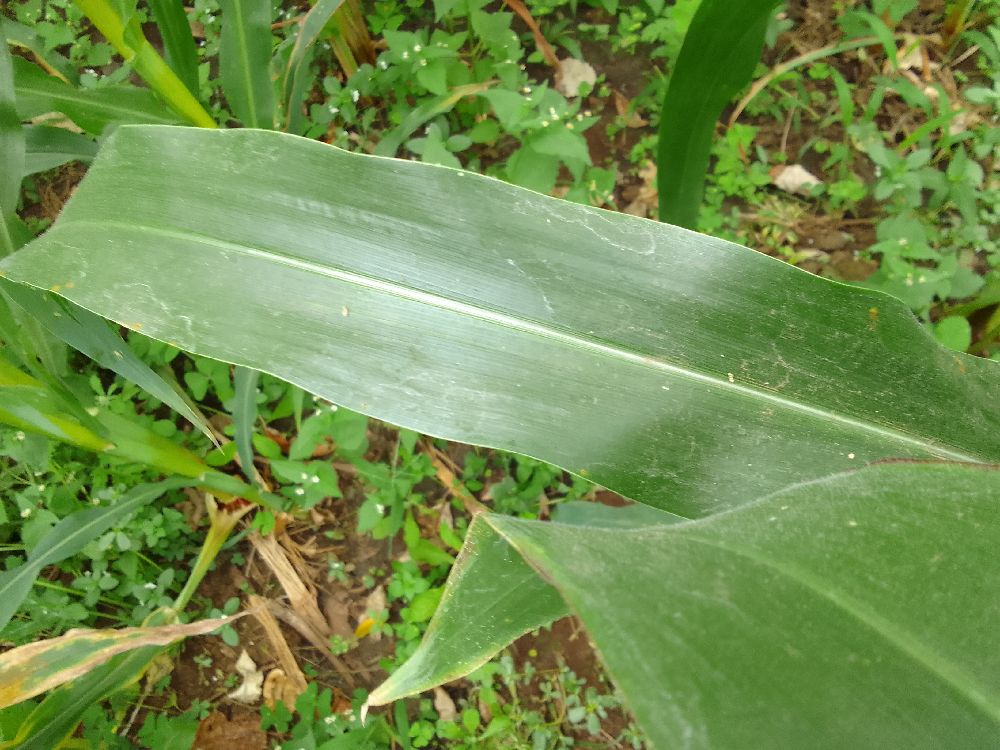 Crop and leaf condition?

maize, healthy
